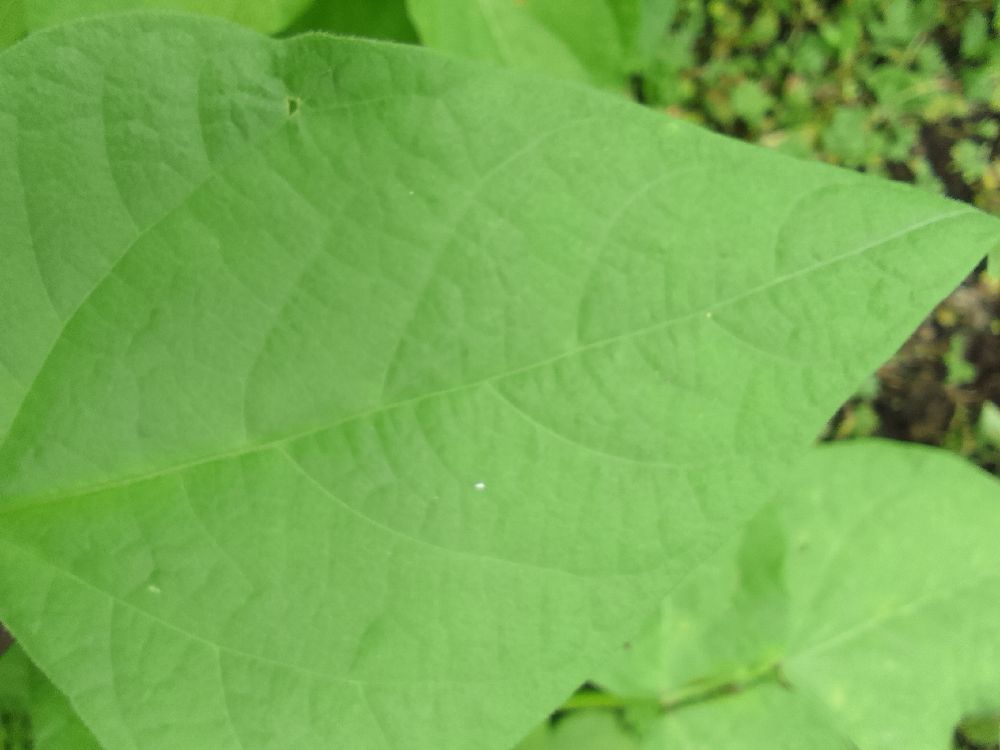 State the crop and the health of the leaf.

common bean, healthy
